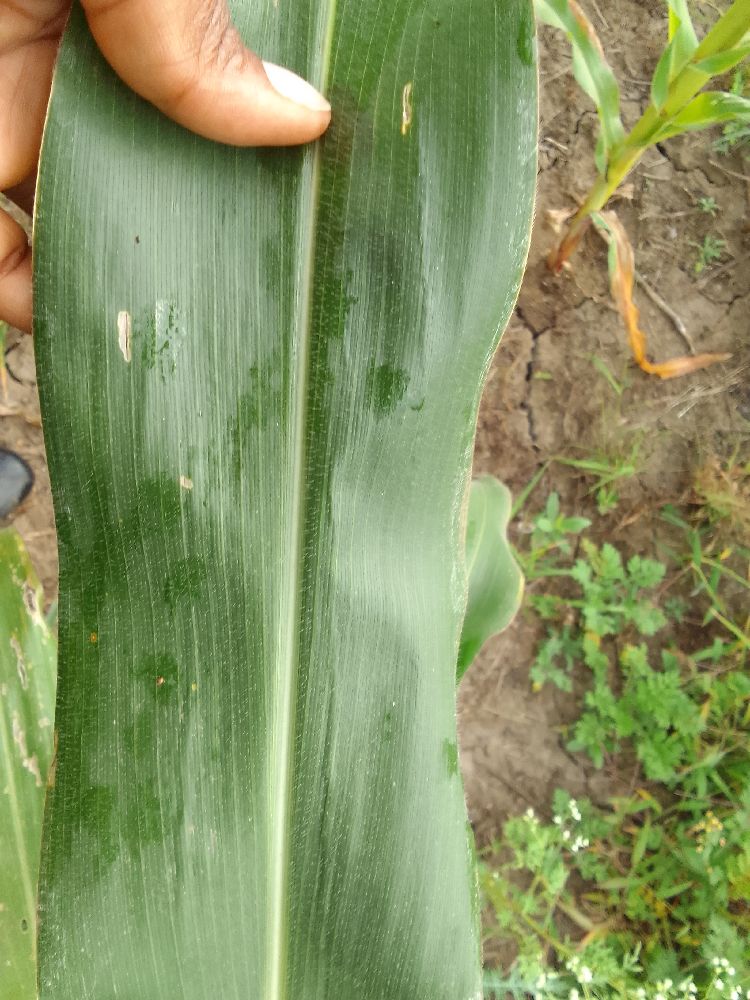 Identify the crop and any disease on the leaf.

maize, healthy
